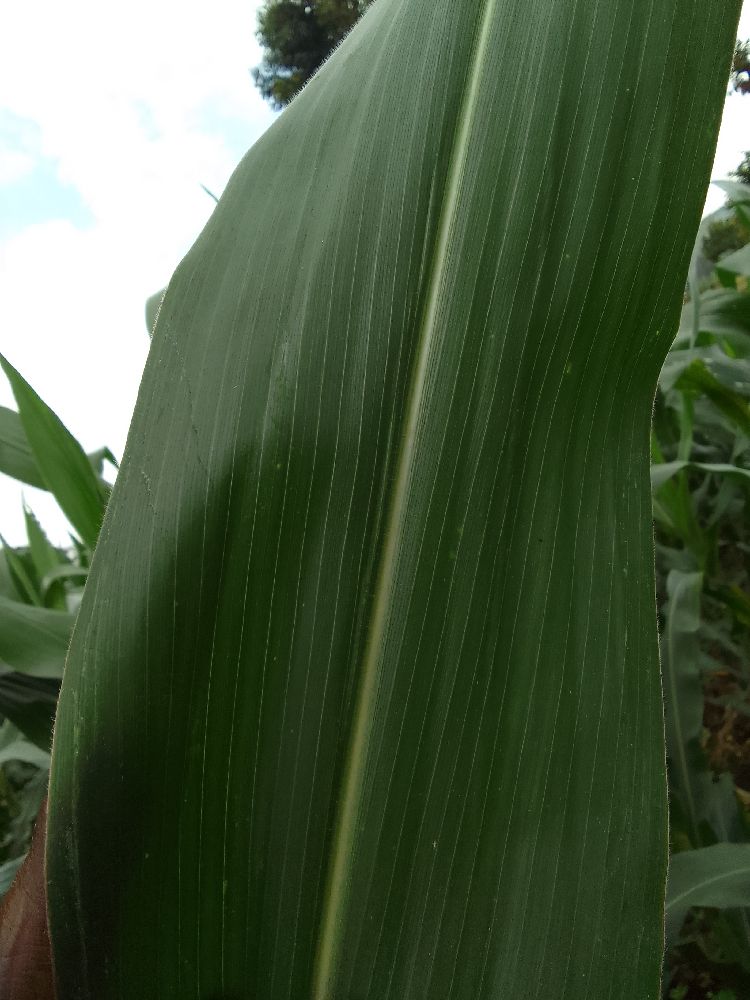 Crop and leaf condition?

maize, healthy
